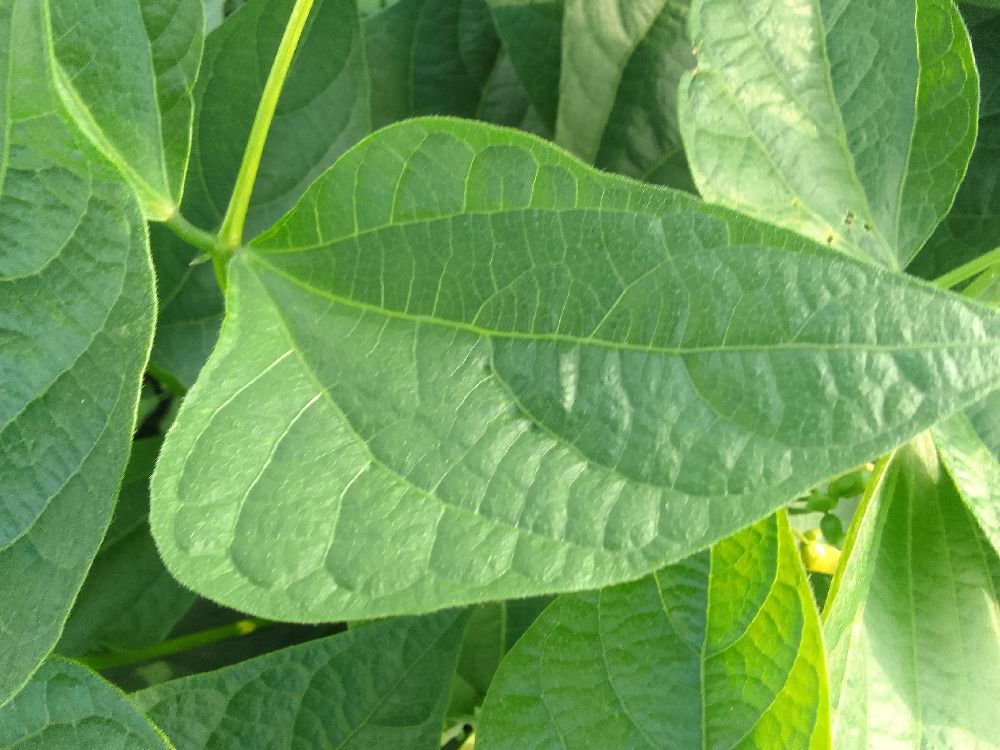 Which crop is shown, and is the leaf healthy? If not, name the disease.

common bean, healthy
